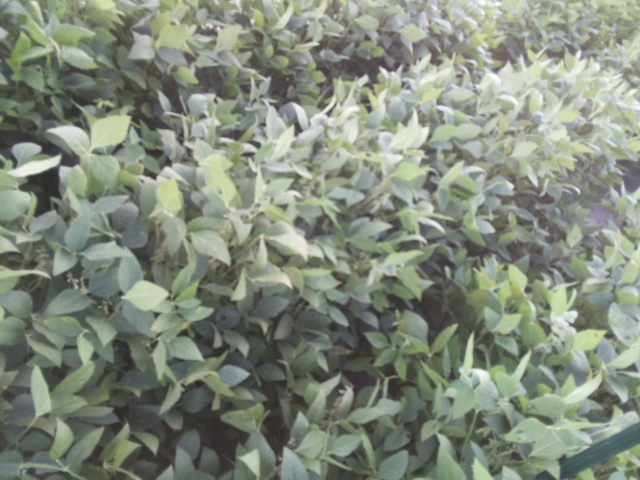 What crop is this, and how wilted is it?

soybean, slight leaflet or petiole turgor loss in upper canopy
